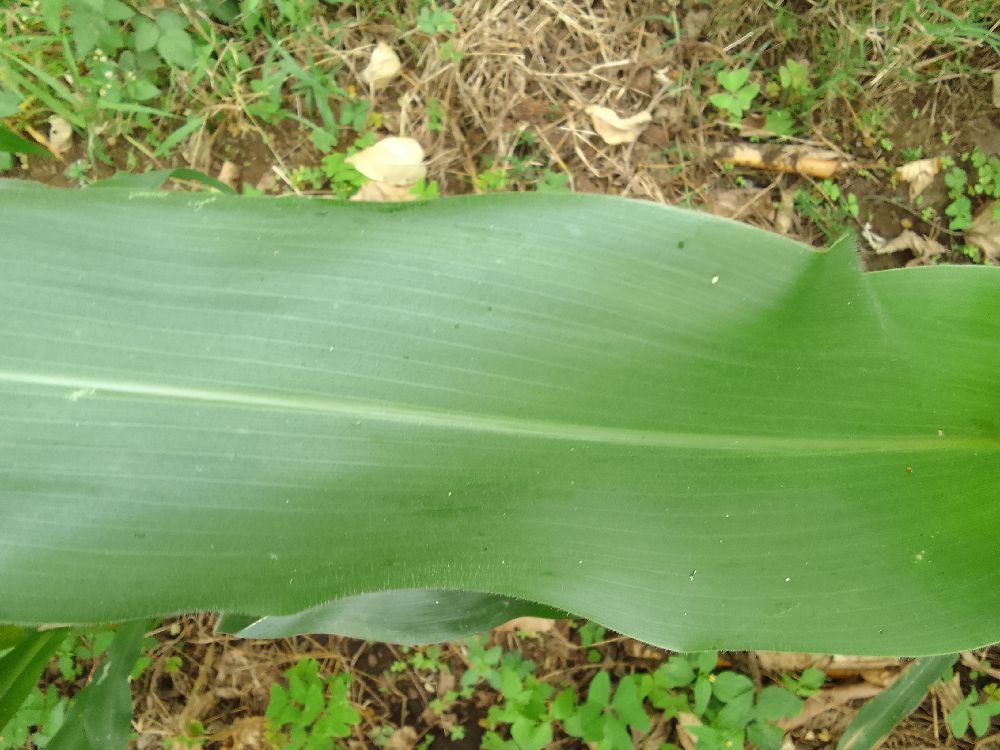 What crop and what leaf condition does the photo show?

maize, healthy
